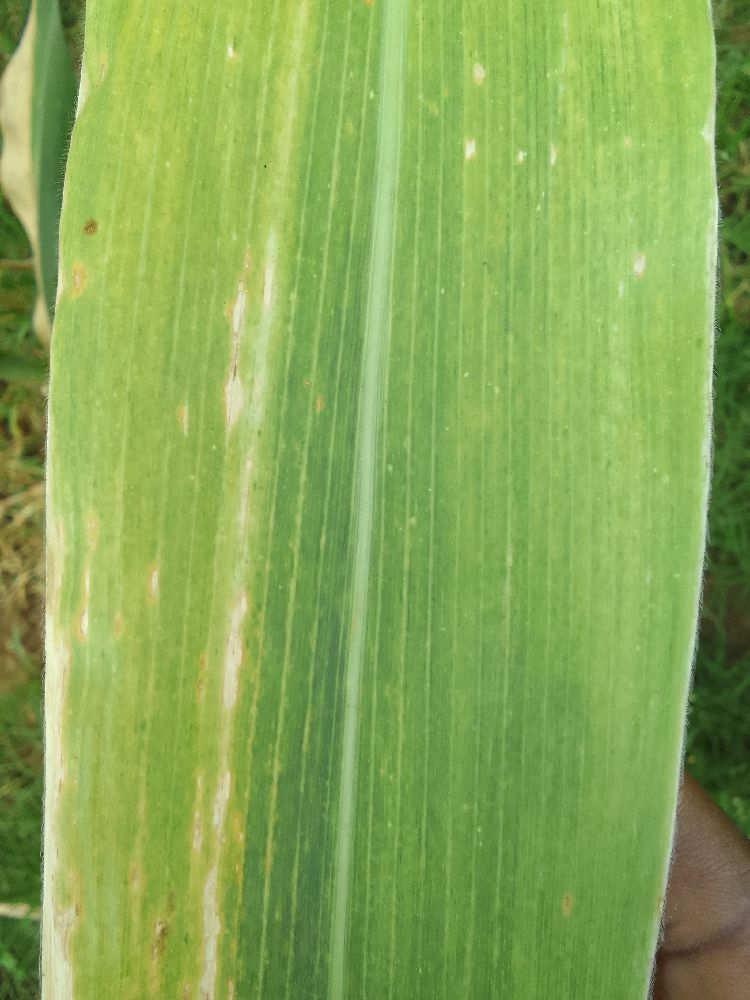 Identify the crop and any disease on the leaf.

maize, maize lethal necrosis
